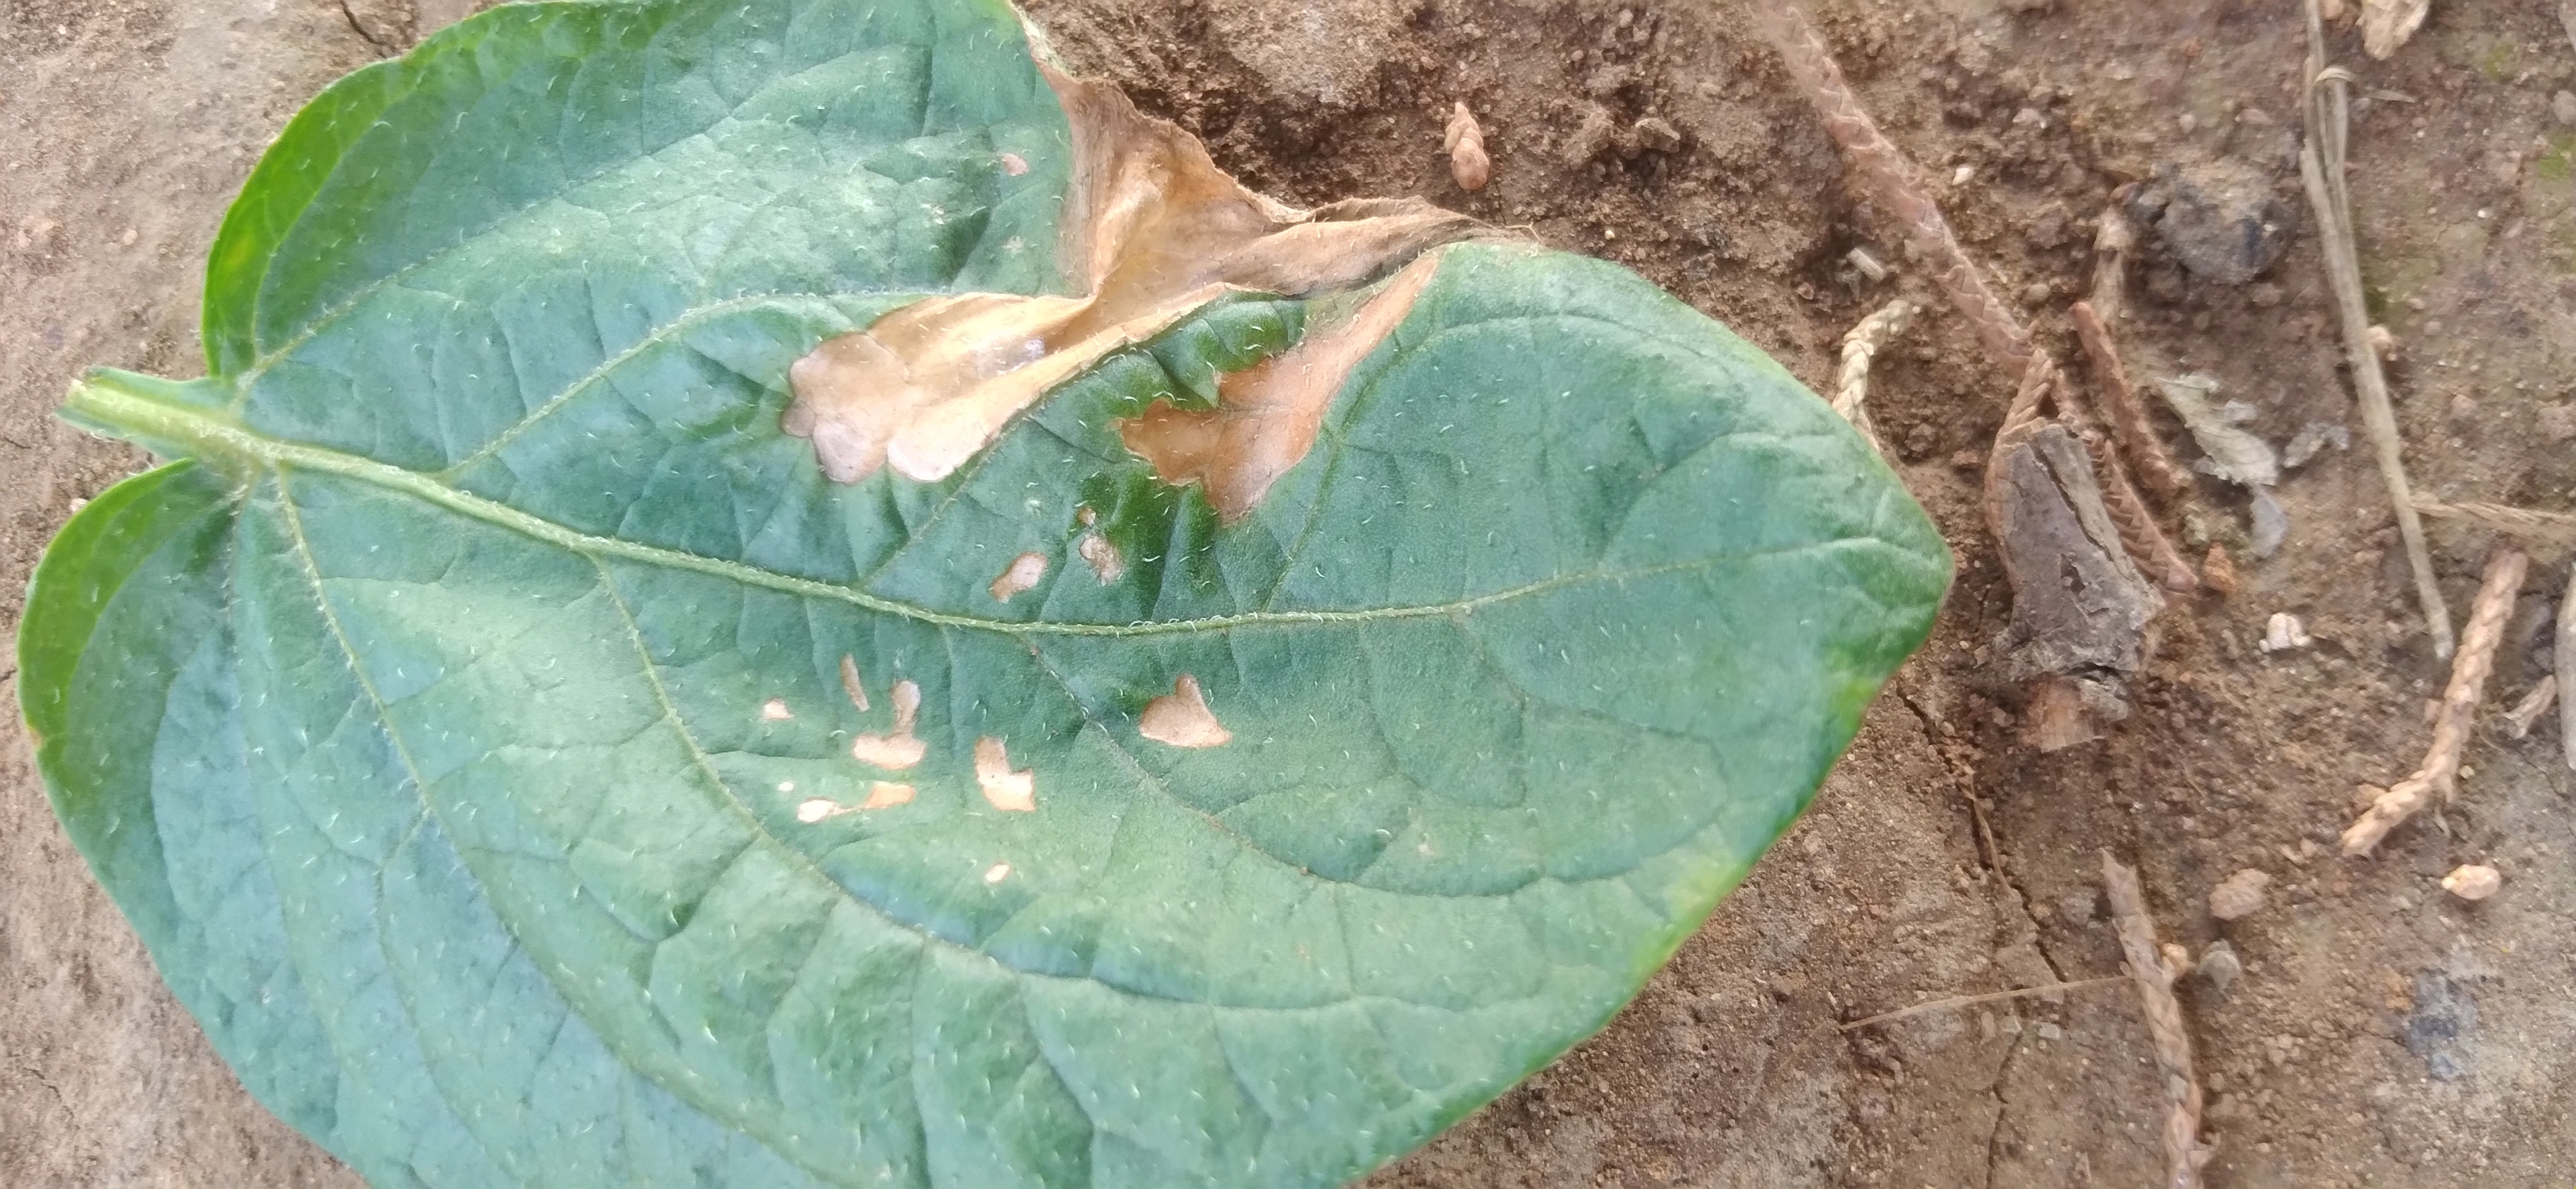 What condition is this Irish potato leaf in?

early blight
